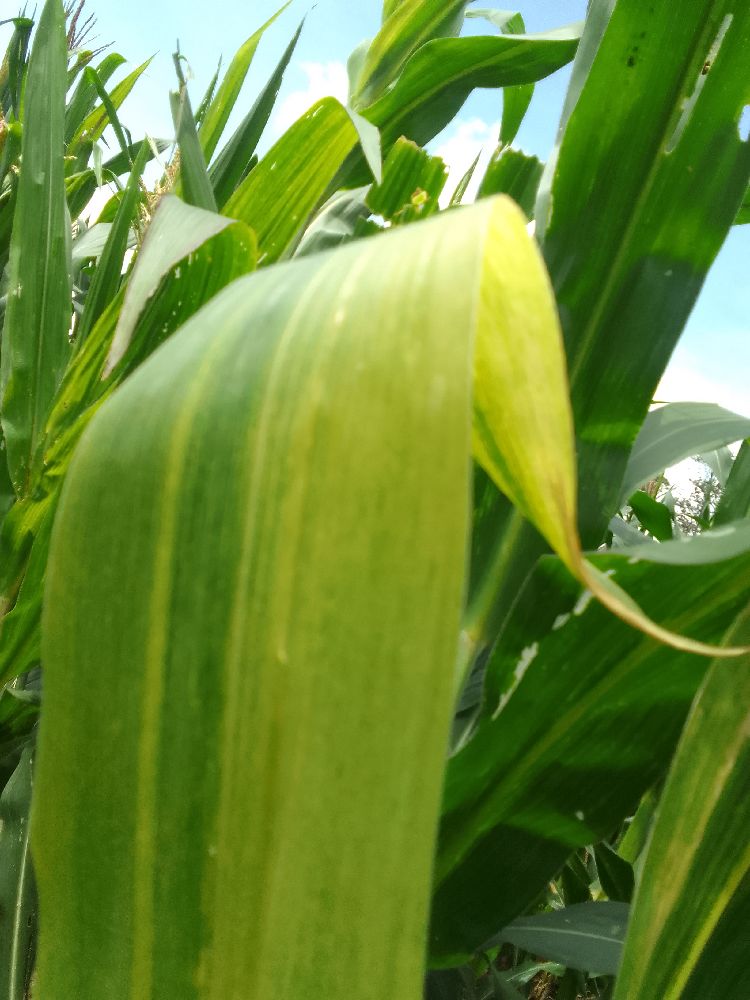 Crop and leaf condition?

maize, maize lethal necrosis
